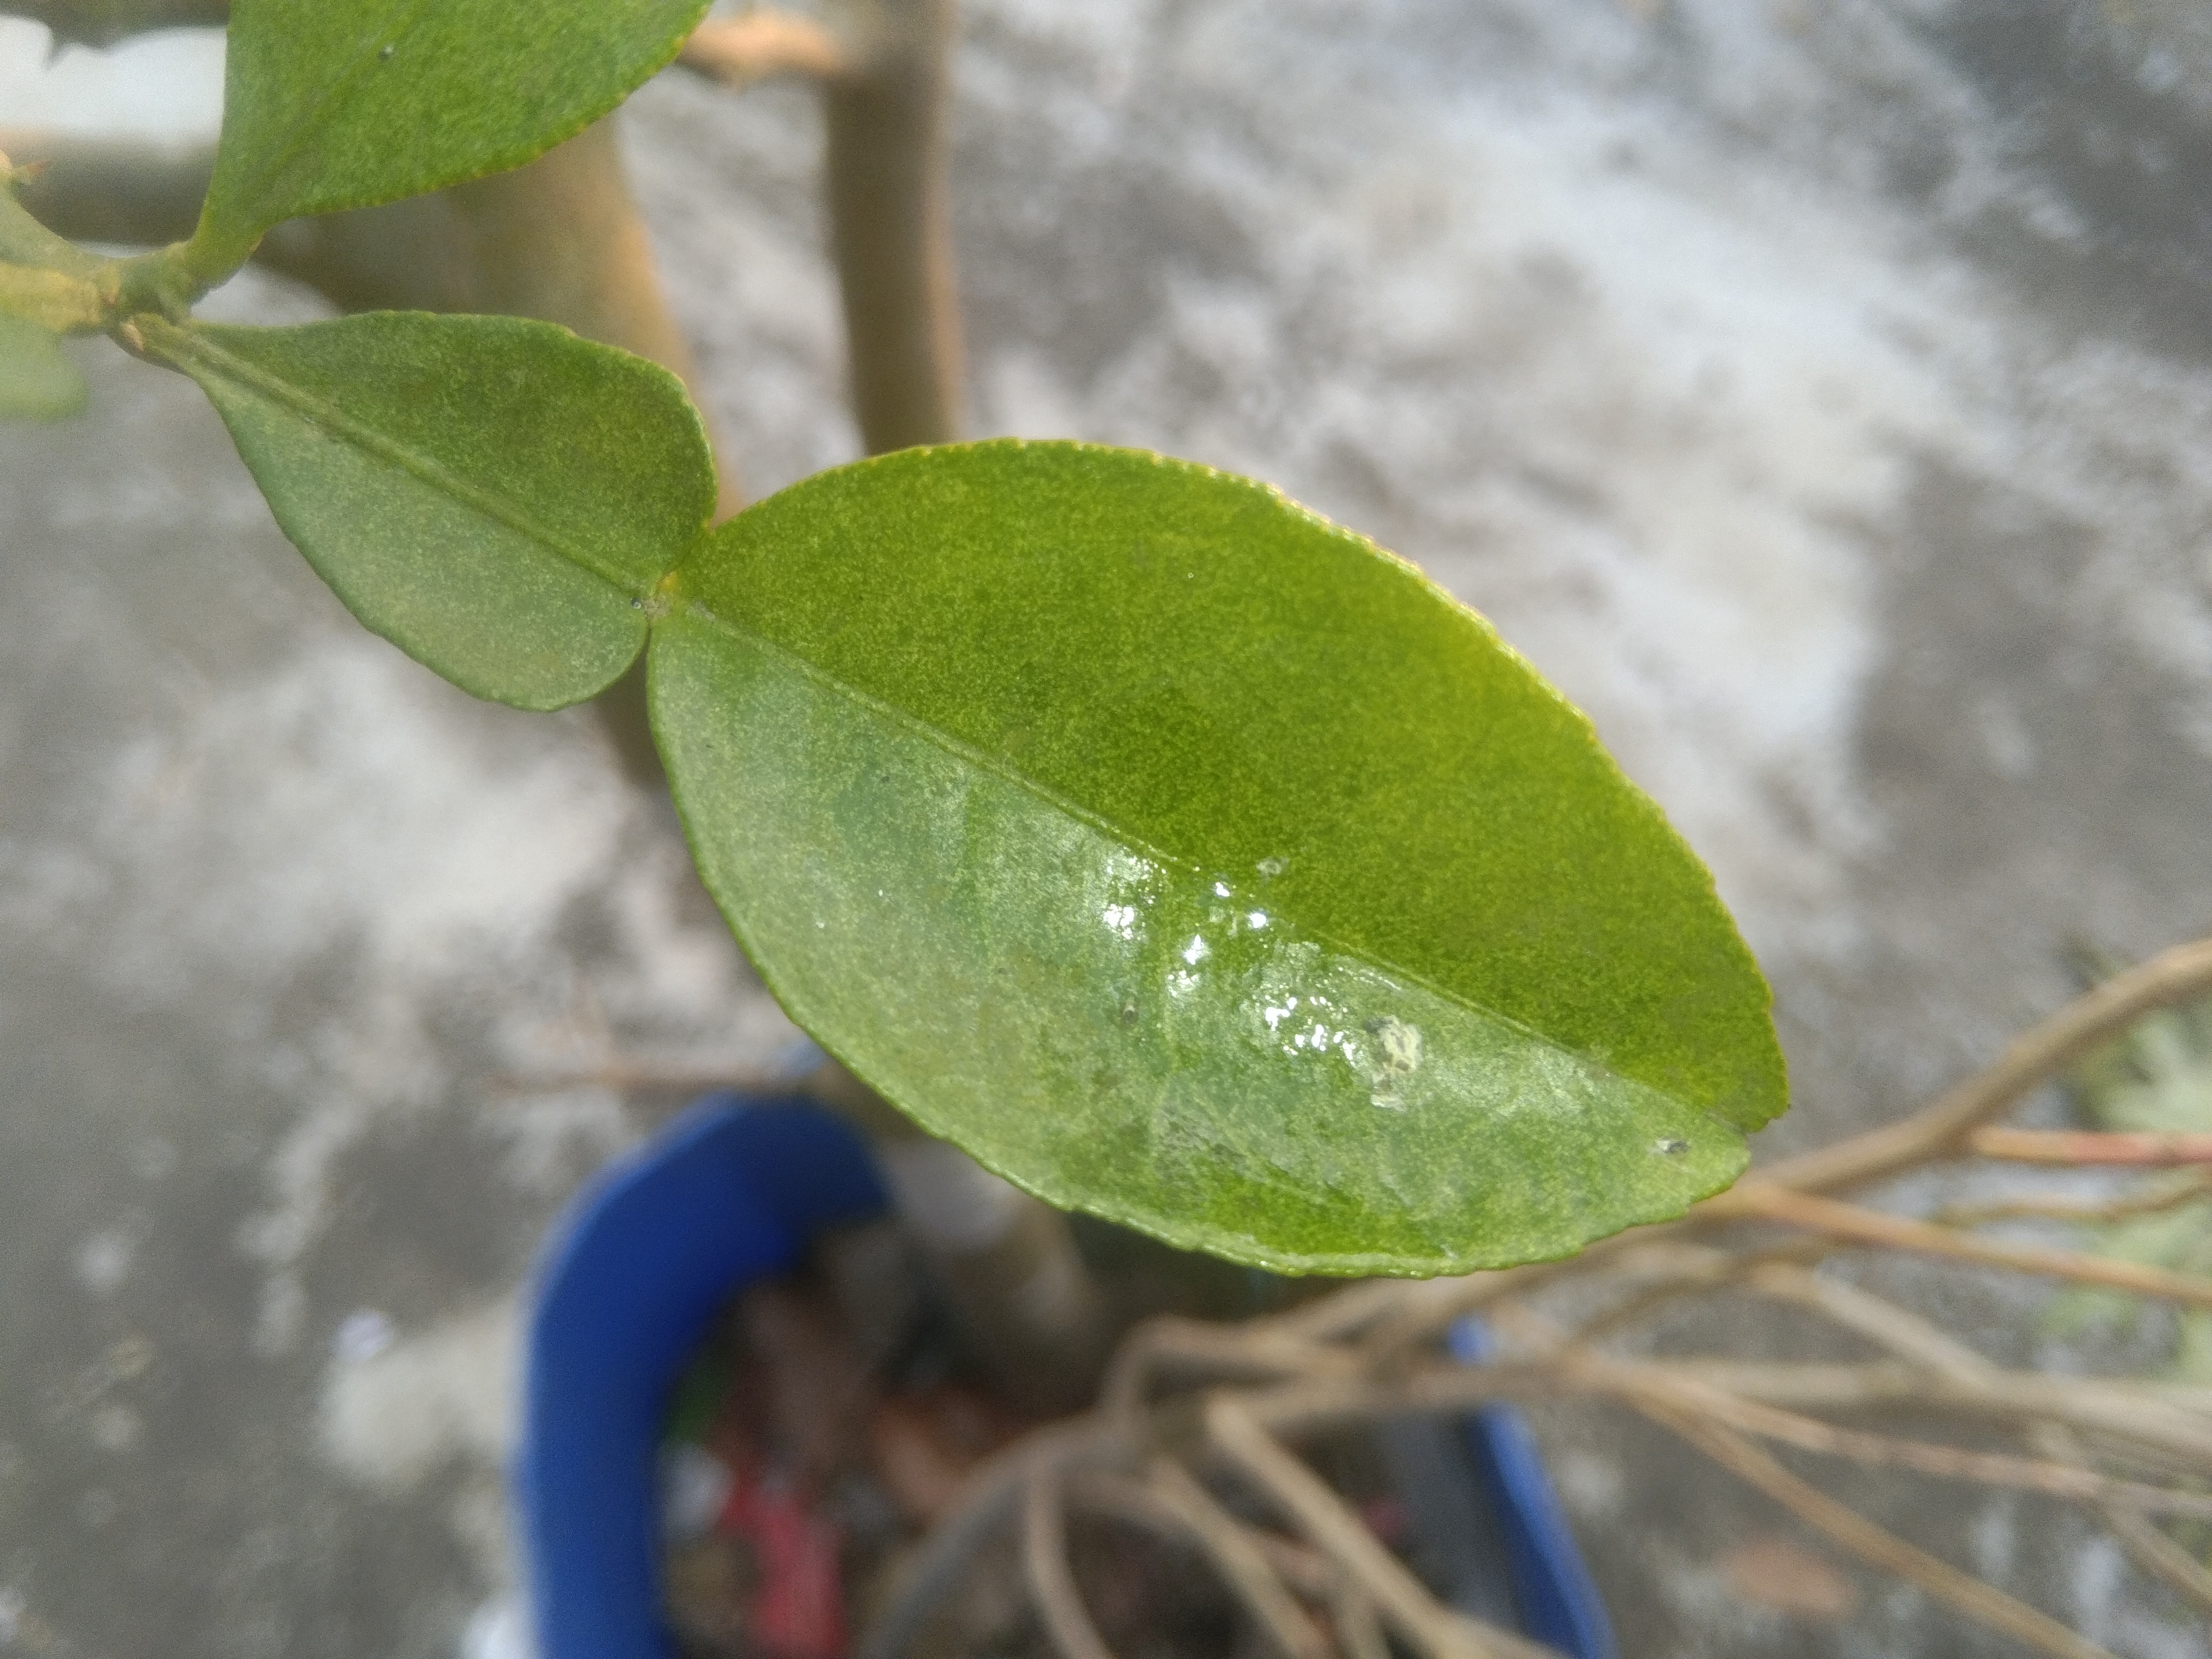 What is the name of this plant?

lemon
